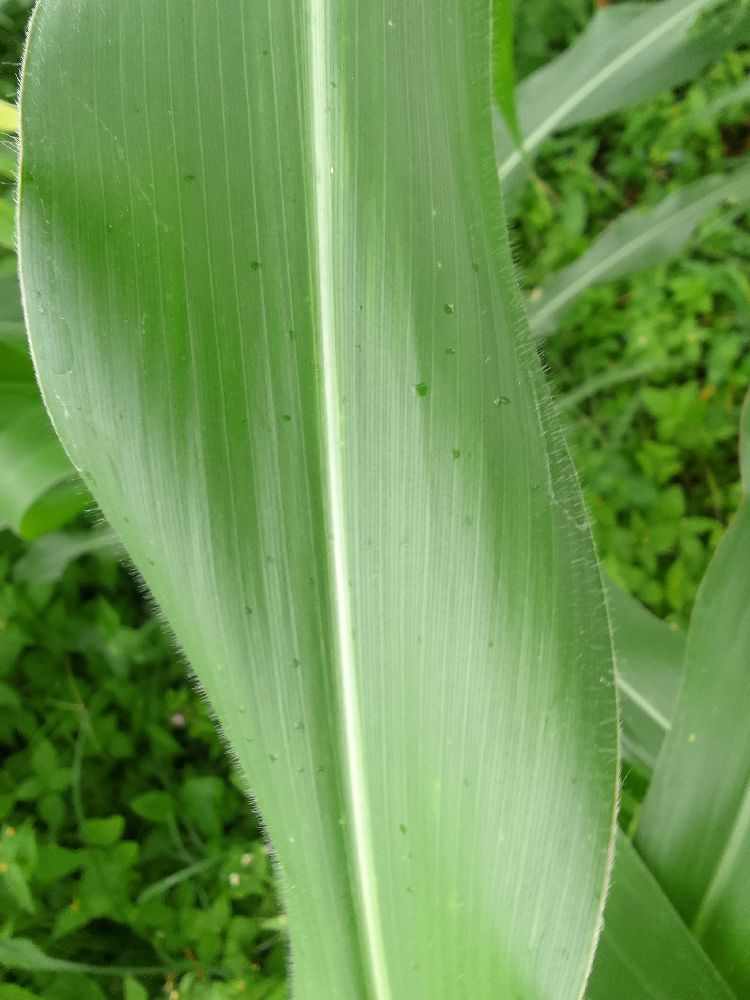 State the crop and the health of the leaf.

maize, healthy
